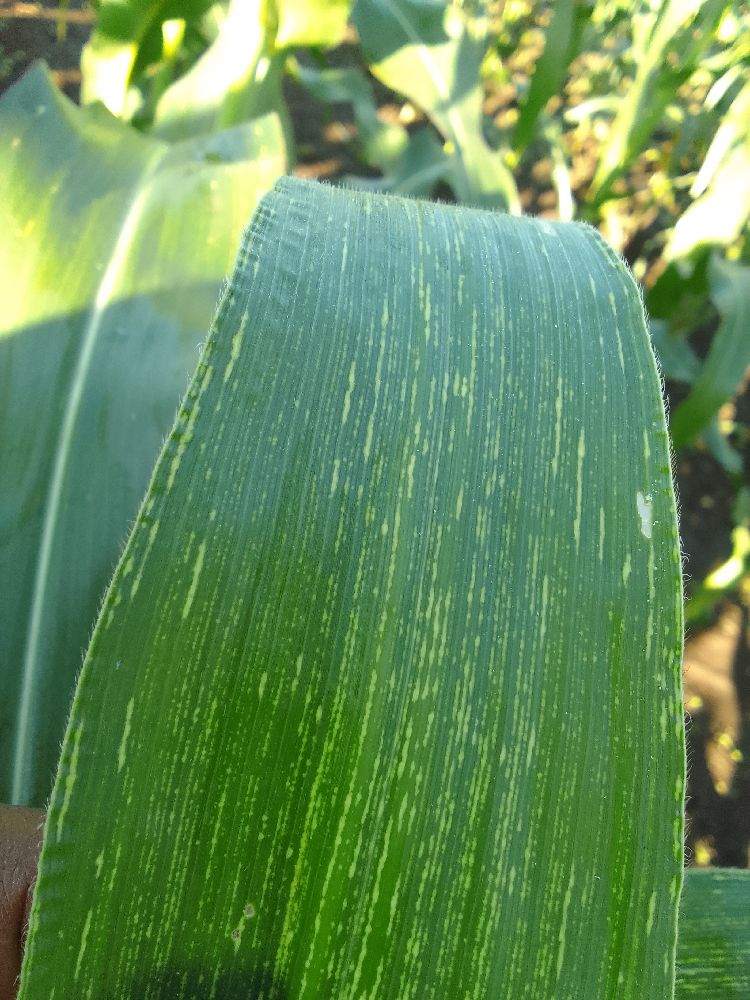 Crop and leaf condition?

maize, maize streak virus
